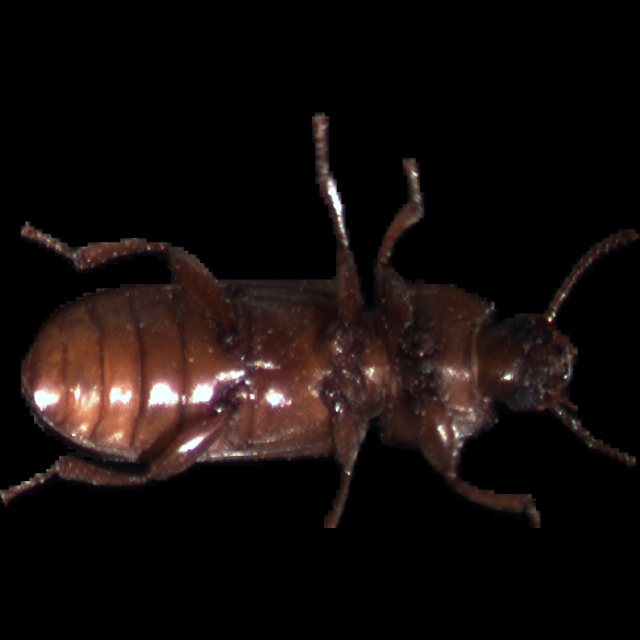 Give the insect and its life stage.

mealworm beetle
